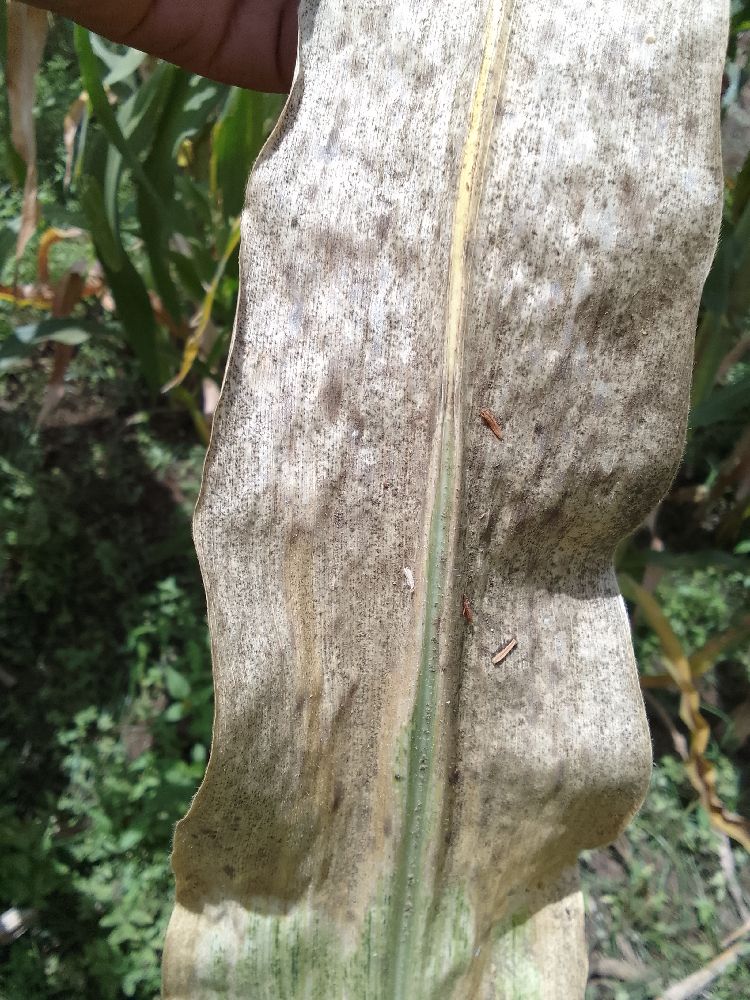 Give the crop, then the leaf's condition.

maize, maize lethal necrosis
